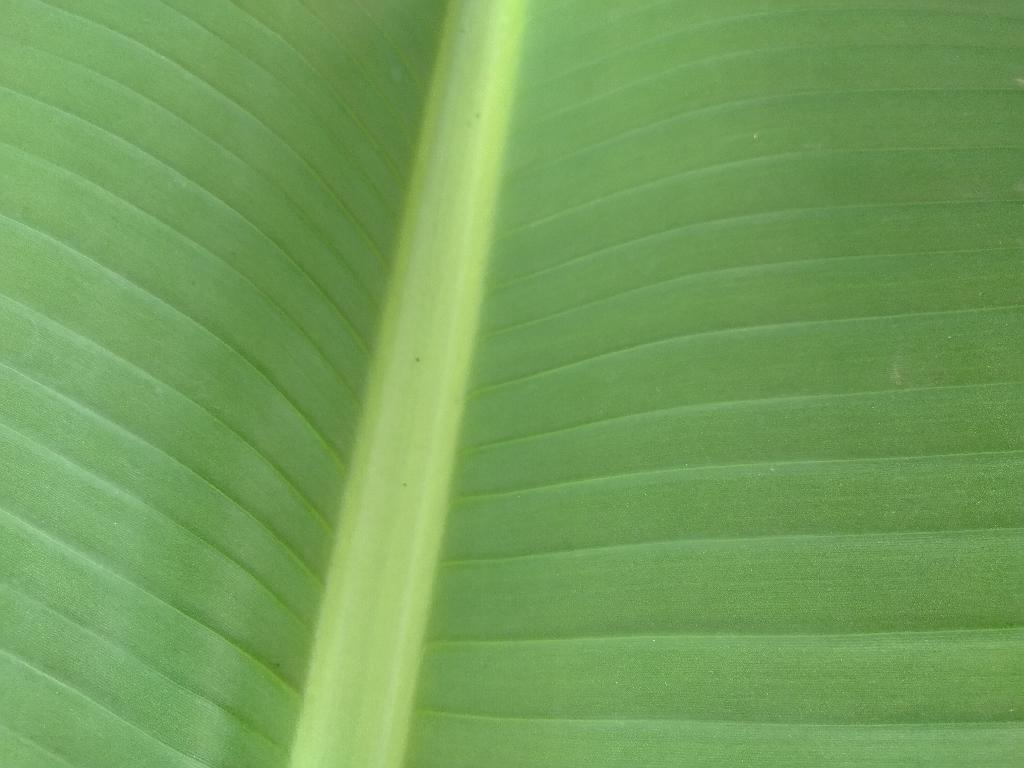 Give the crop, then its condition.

banana, healthy
